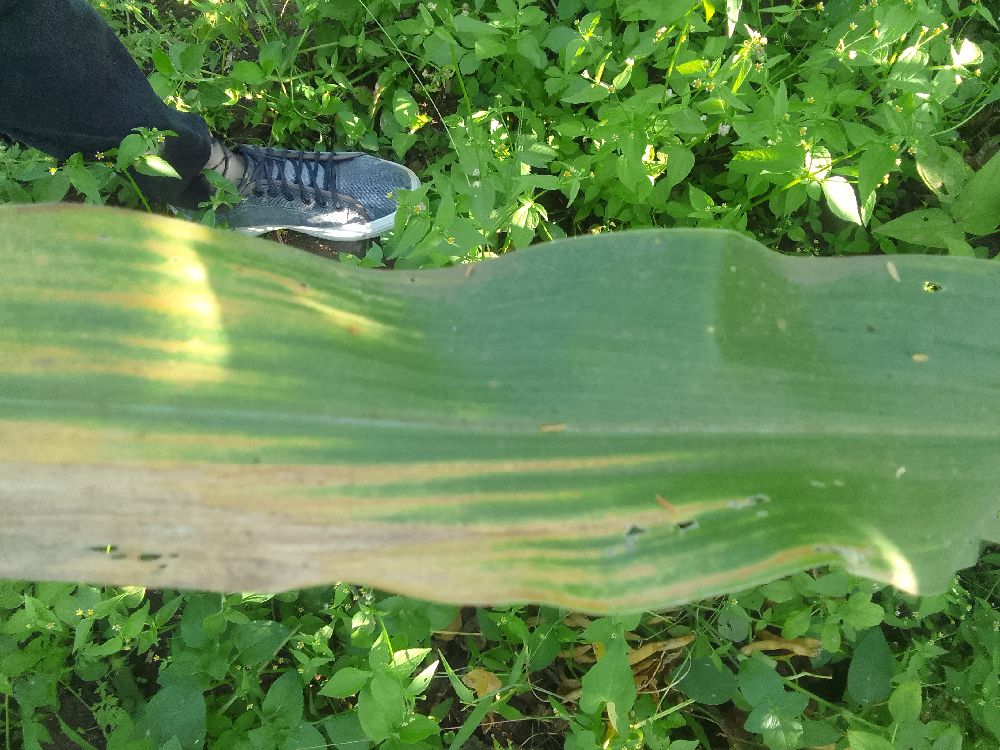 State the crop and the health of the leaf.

maize, maize lethal necrosis
